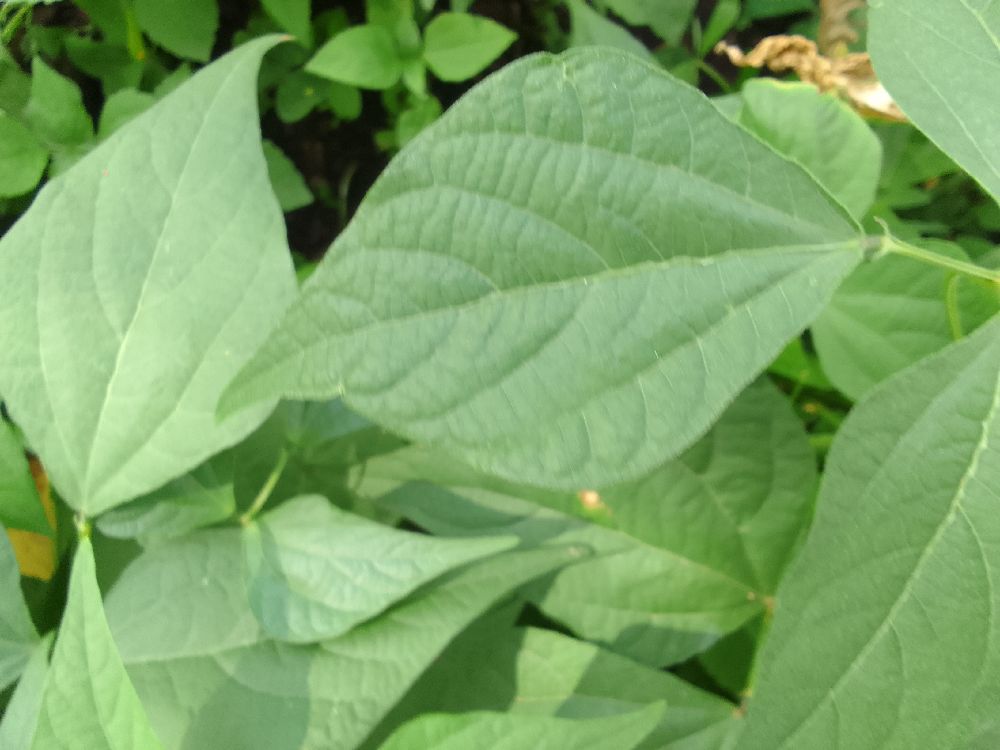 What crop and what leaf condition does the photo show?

common bean, healthy
